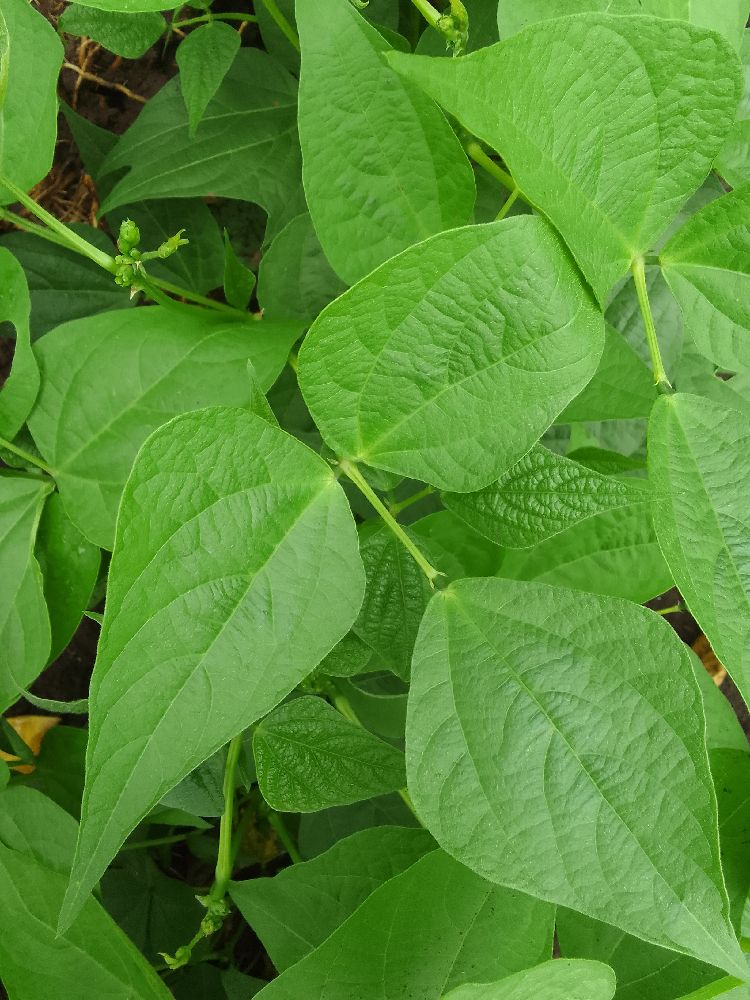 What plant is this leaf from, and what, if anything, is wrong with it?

common bean, healthy
